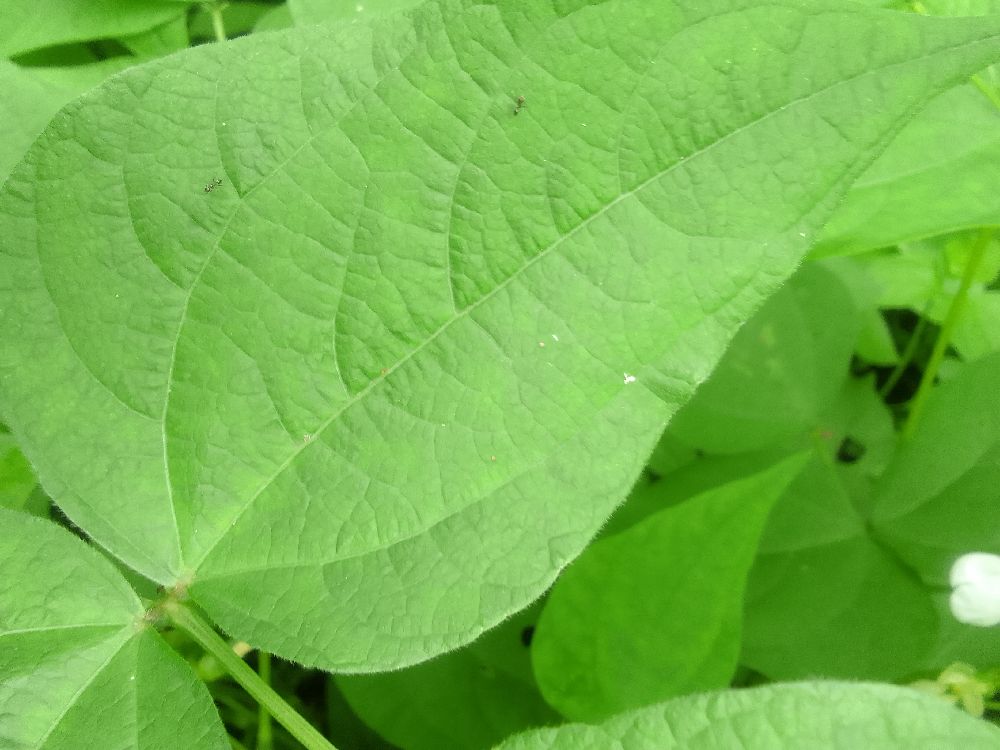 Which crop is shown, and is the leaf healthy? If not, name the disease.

common bean, healthy
